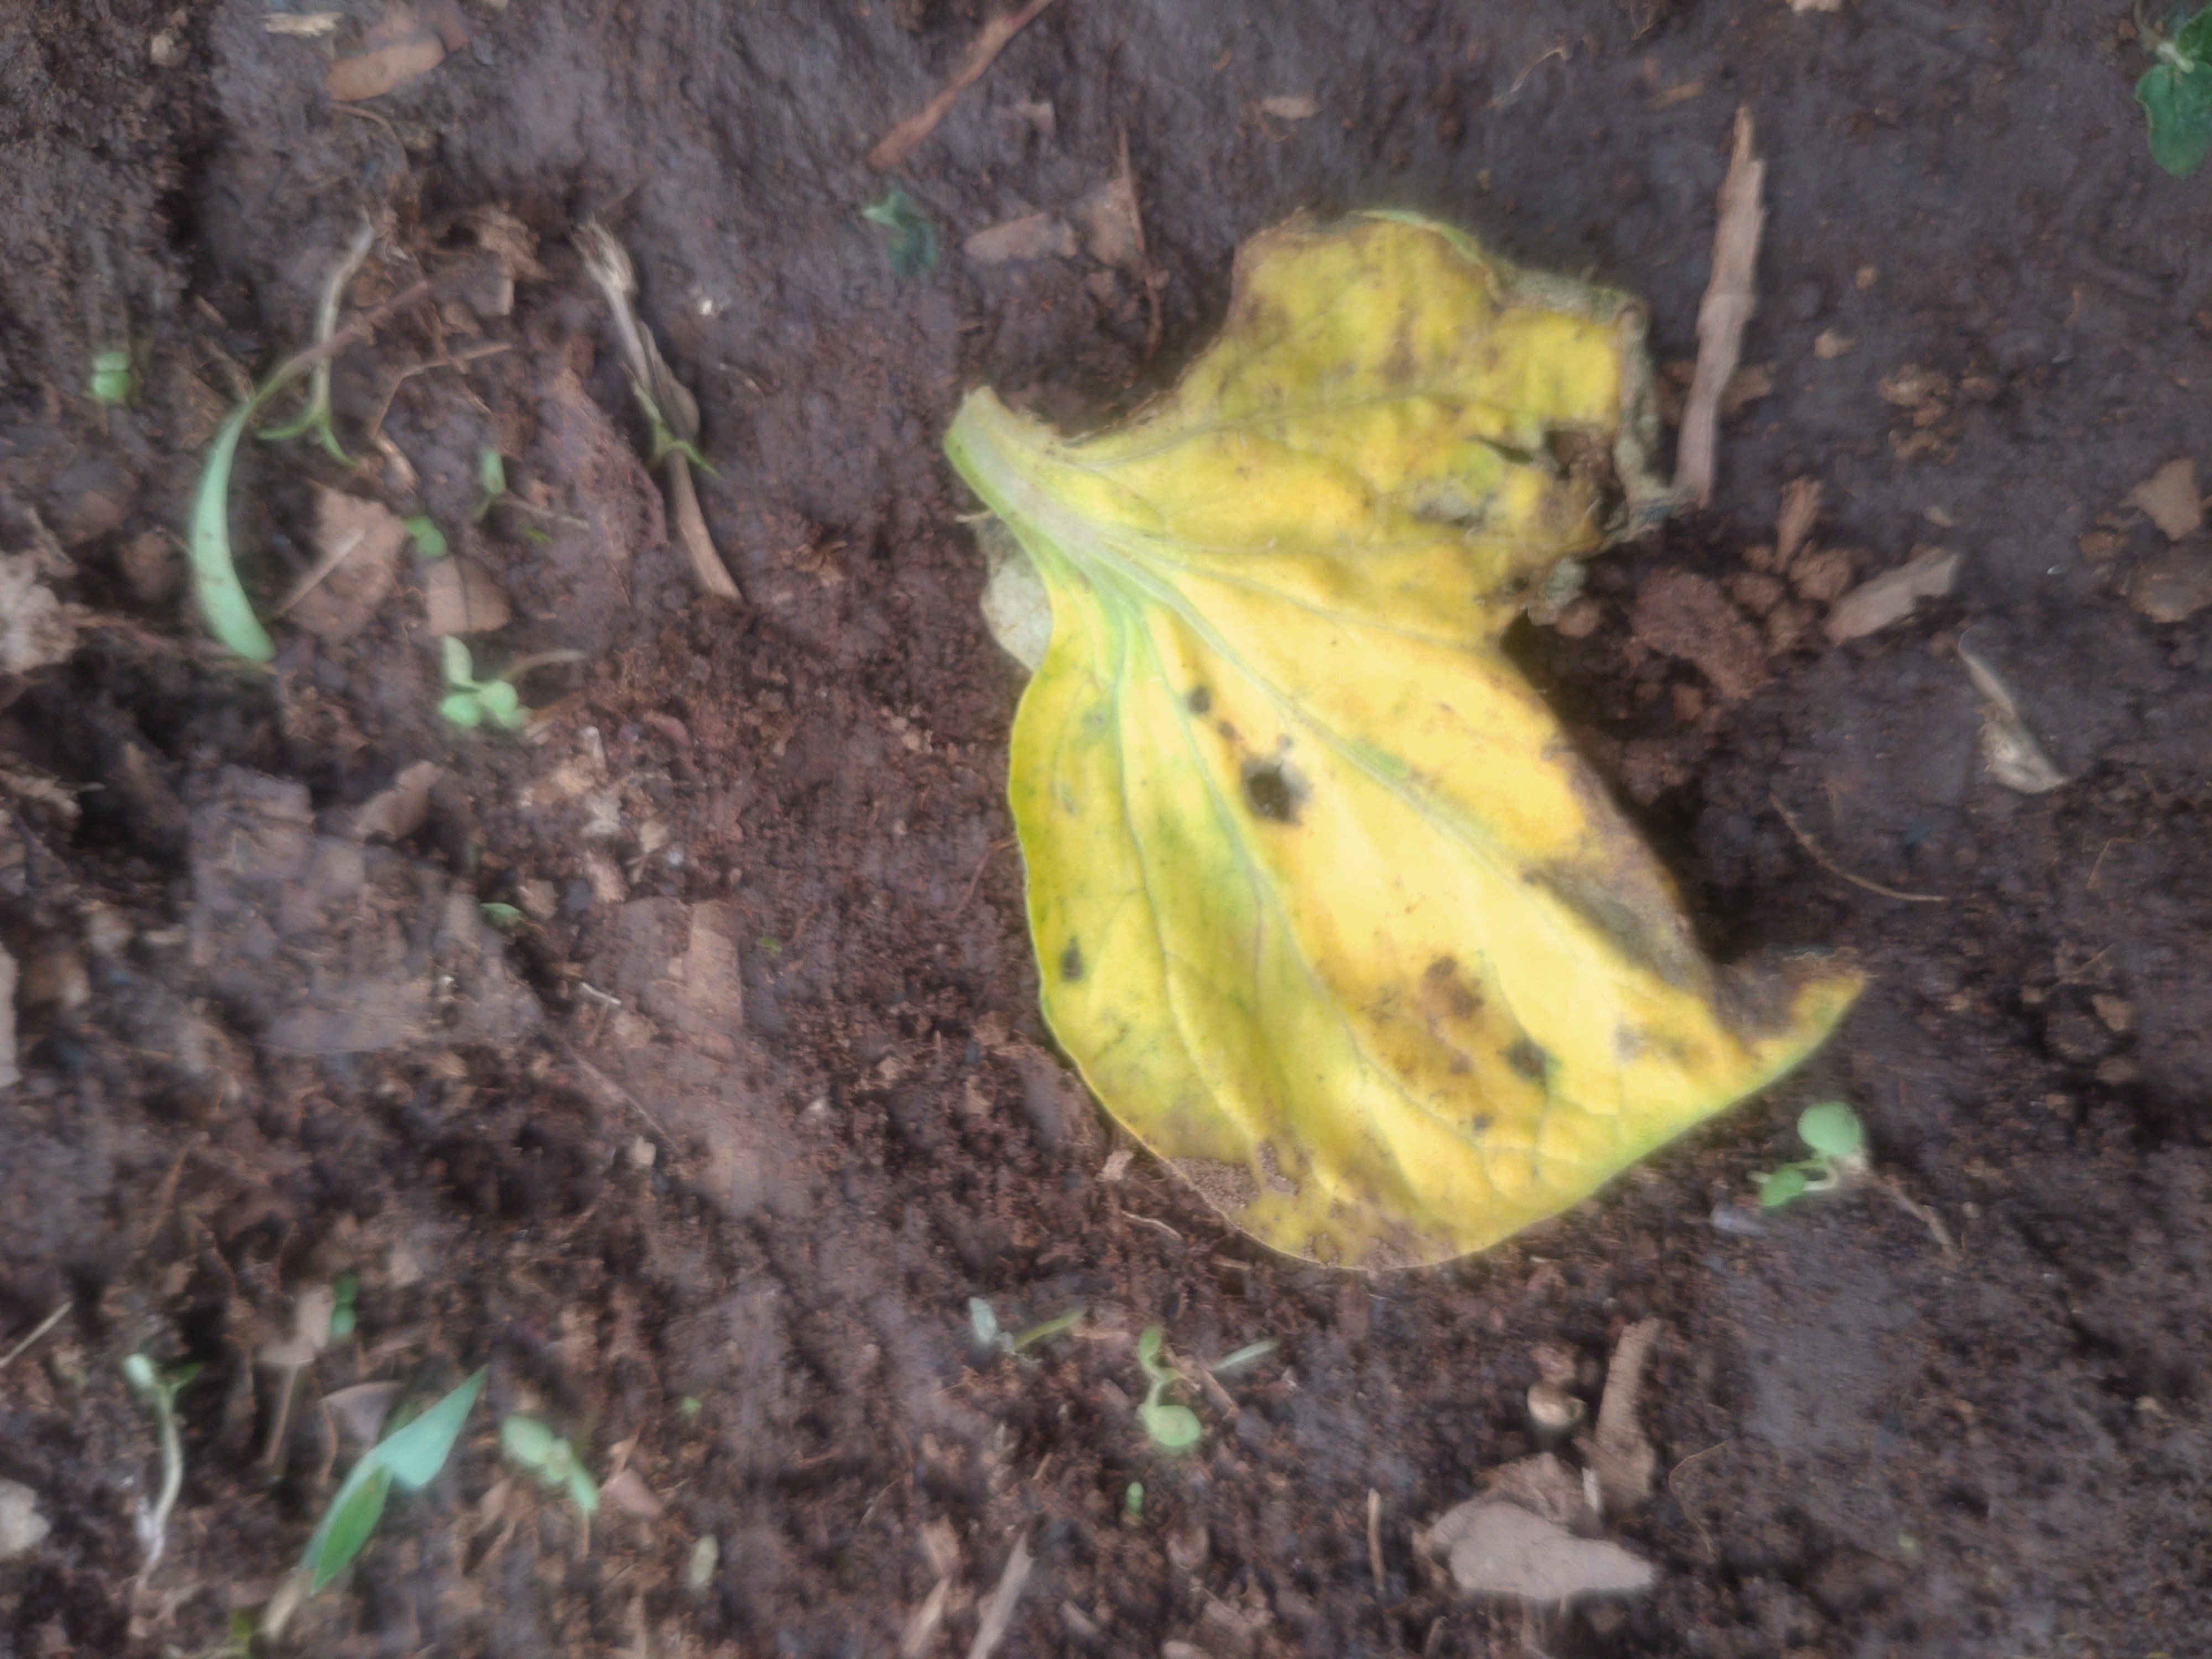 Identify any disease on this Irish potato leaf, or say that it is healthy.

late blight
